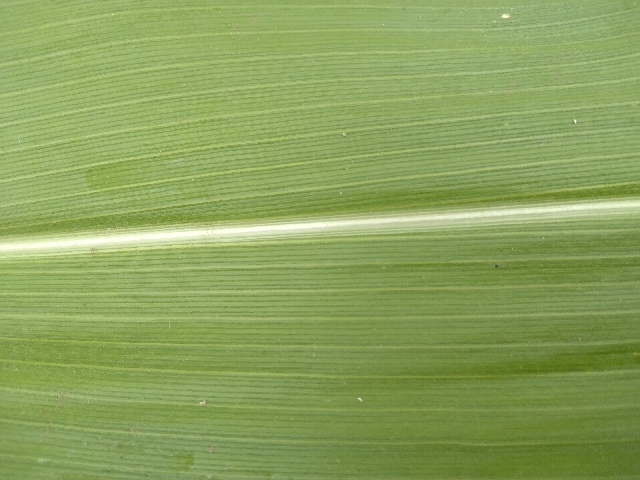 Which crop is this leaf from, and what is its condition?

maize, healthy
